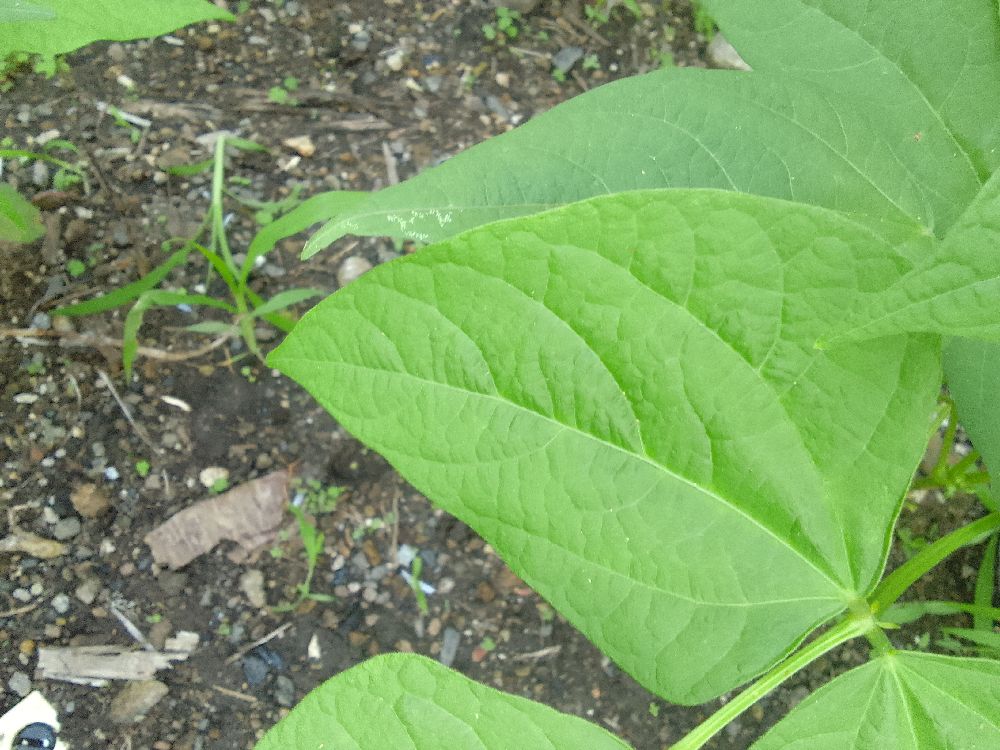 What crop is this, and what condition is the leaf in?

common bean, healthy
